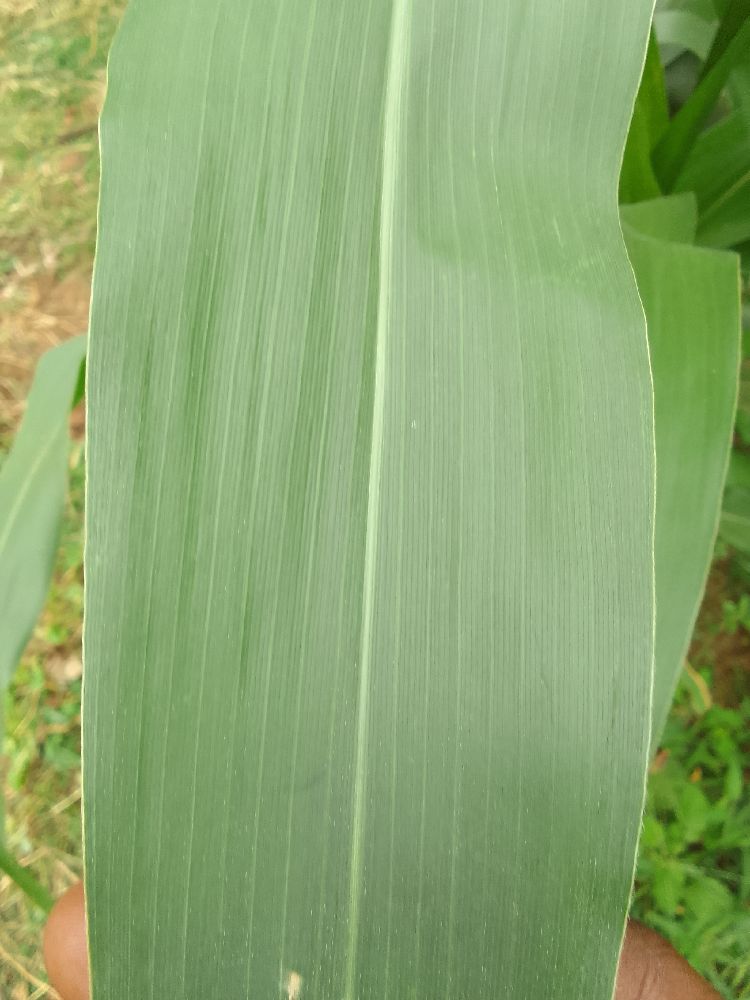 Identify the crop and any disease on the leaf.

maize, healthy
